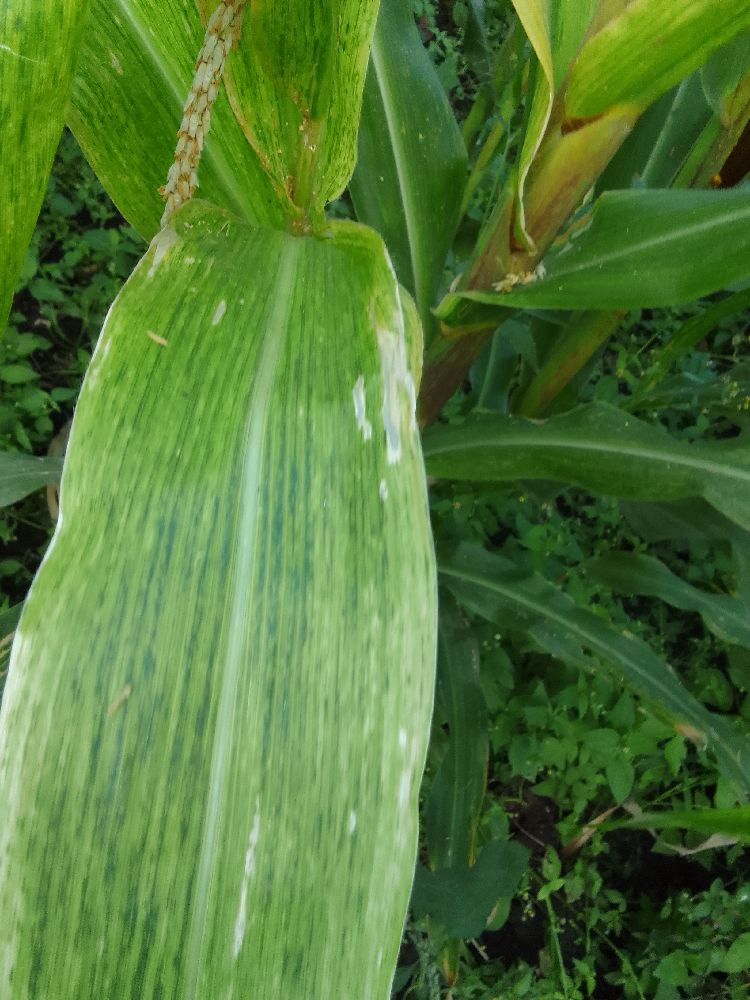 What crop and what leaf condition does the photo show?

maize, maize lethal necrosis
